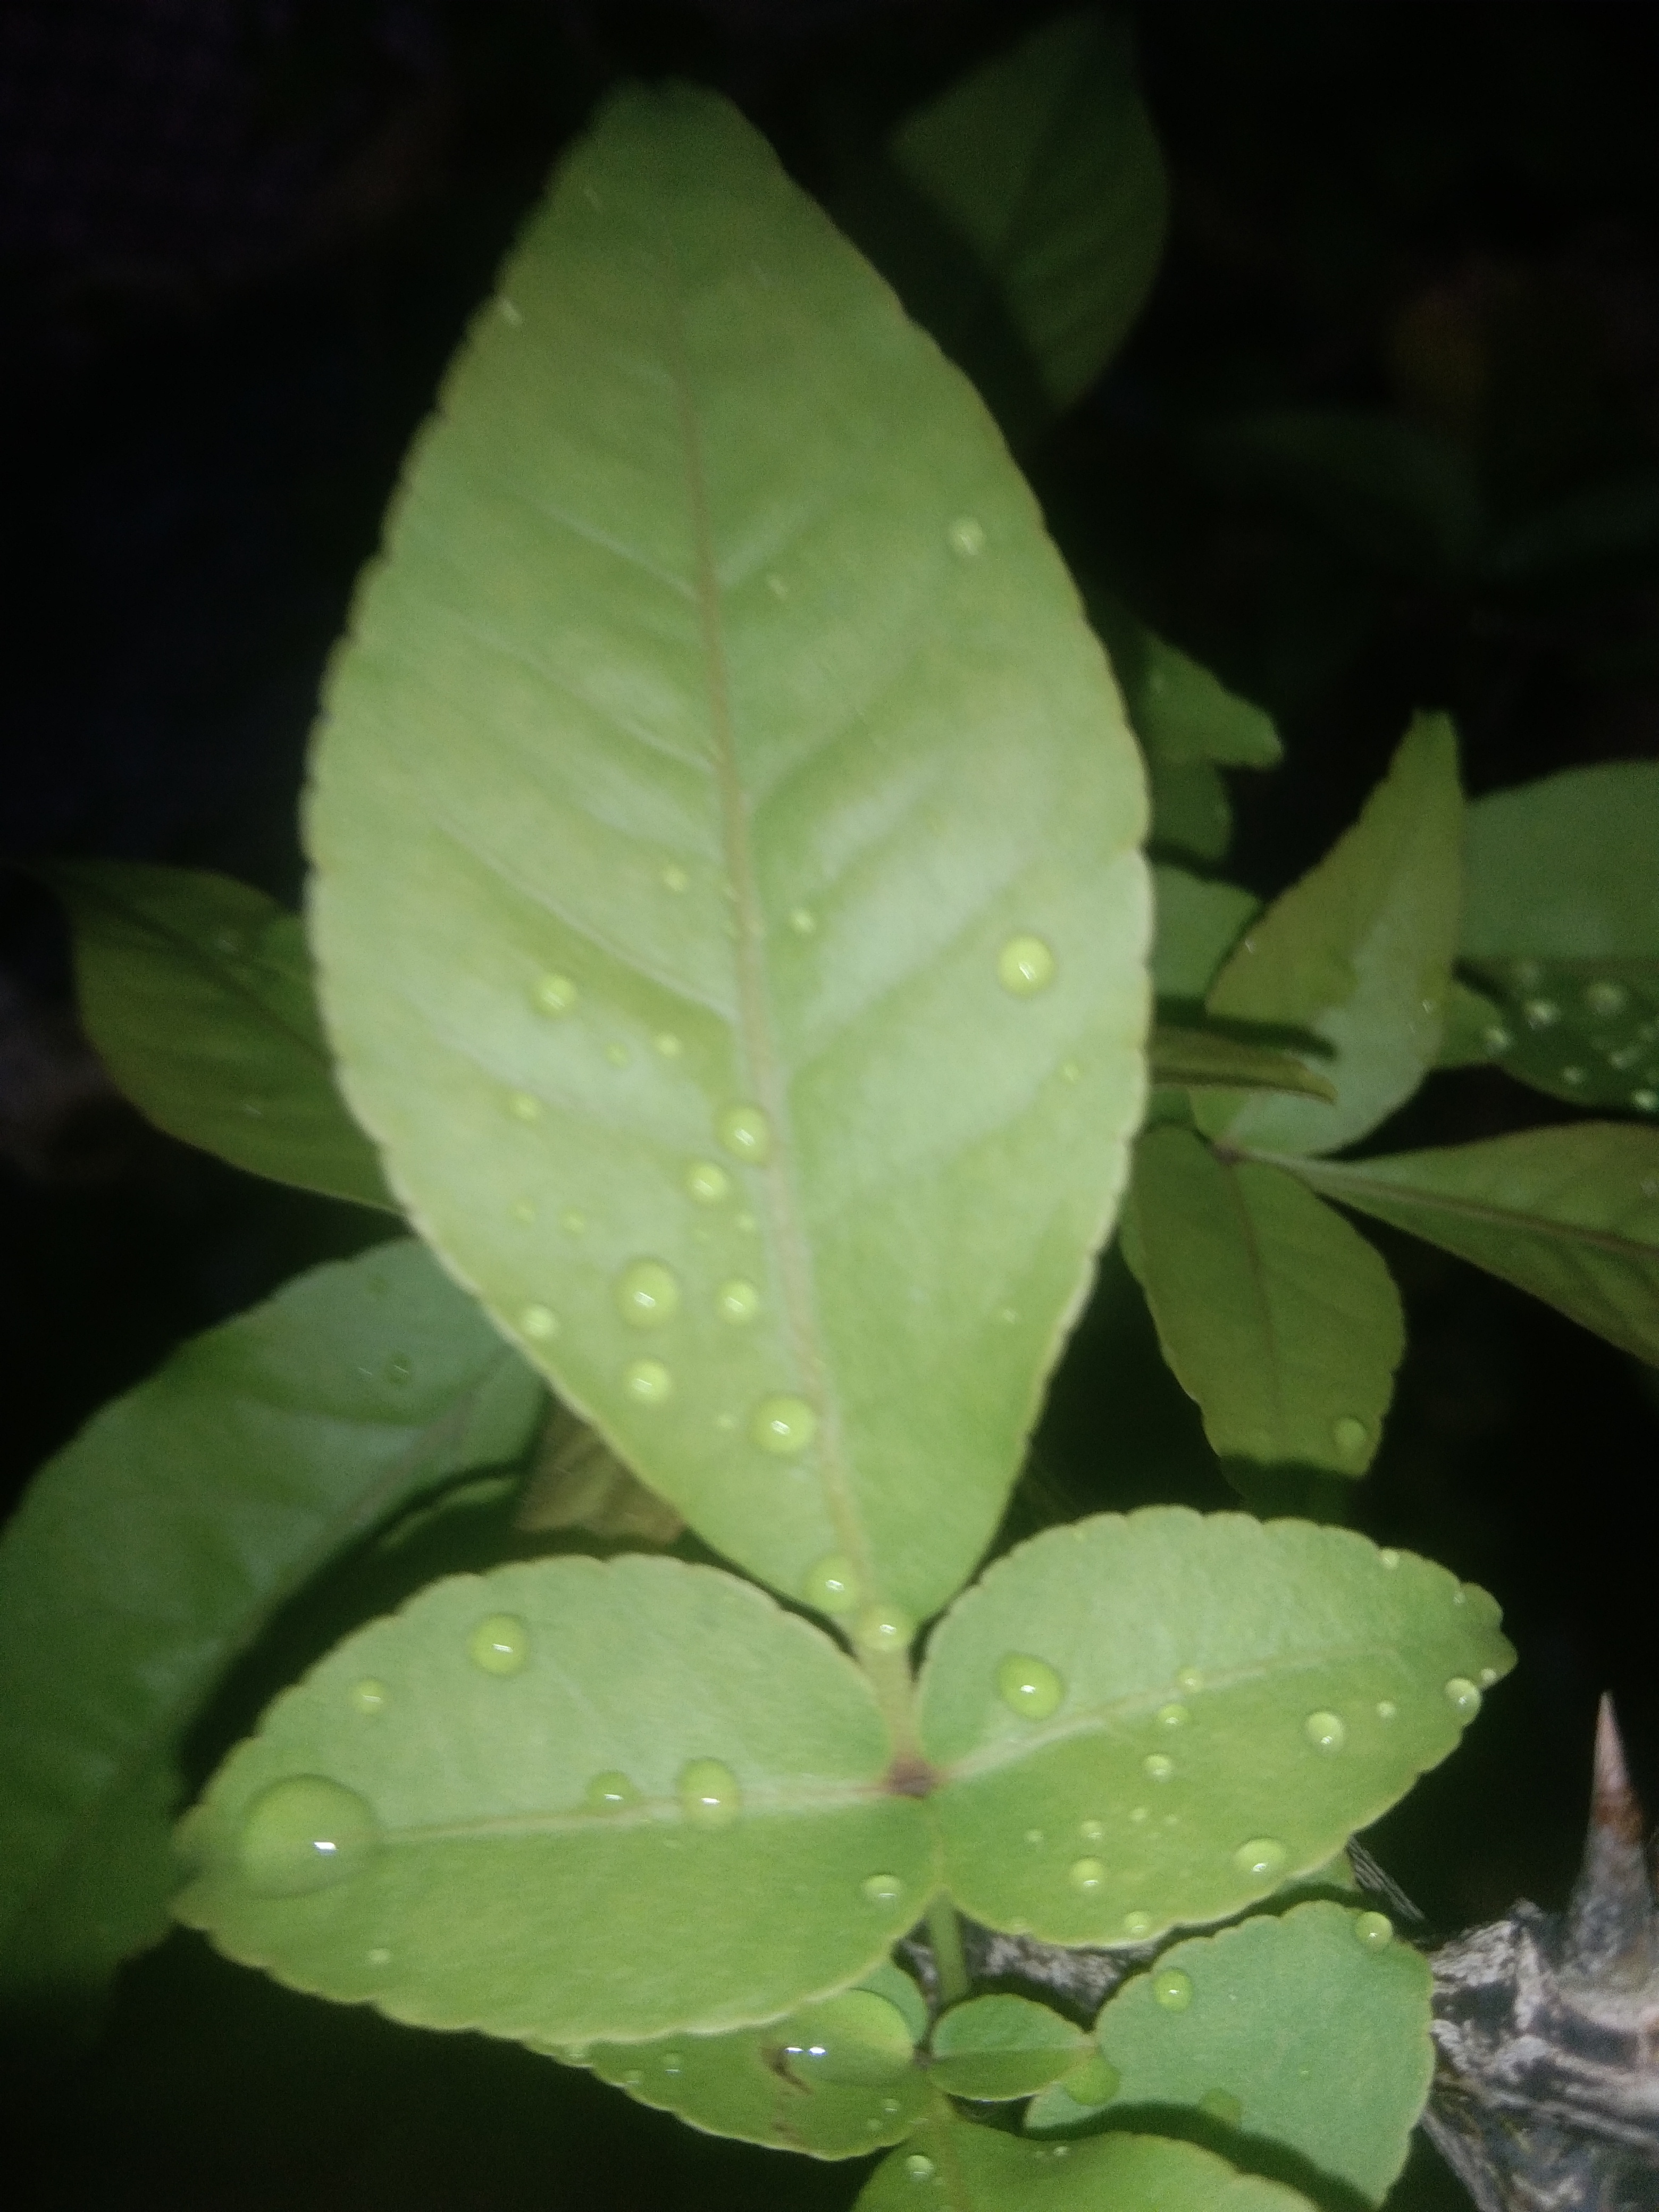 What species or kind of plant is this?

wood apple
